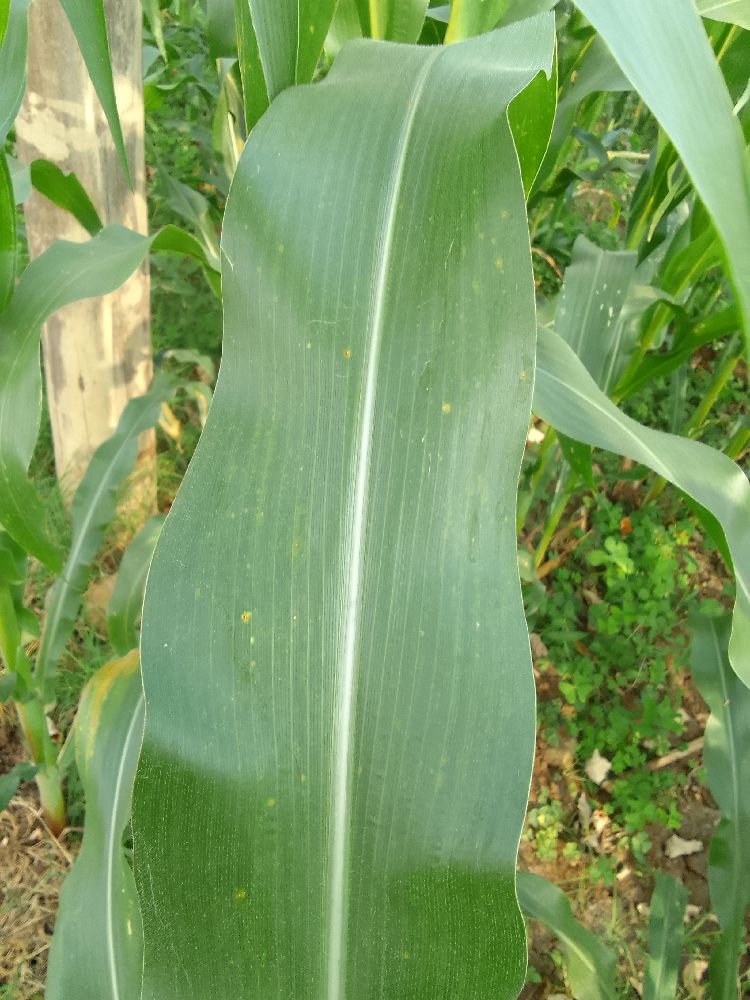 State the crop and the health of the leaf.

maize, healthy
